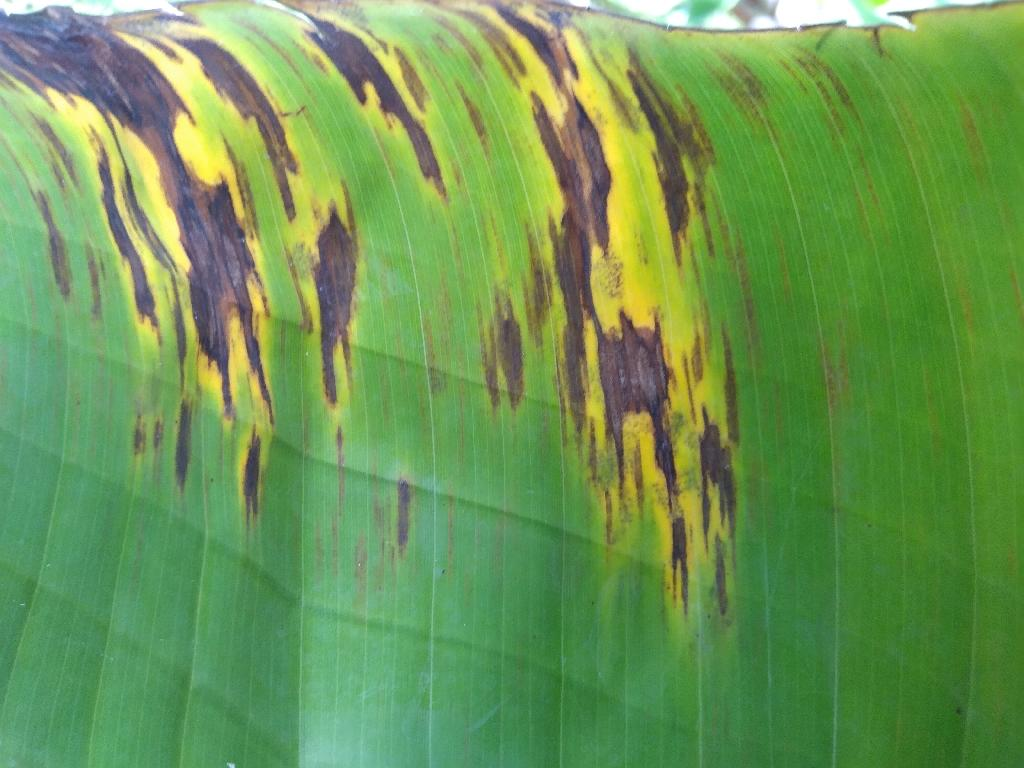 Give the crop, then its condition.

banana, black sigatoka
